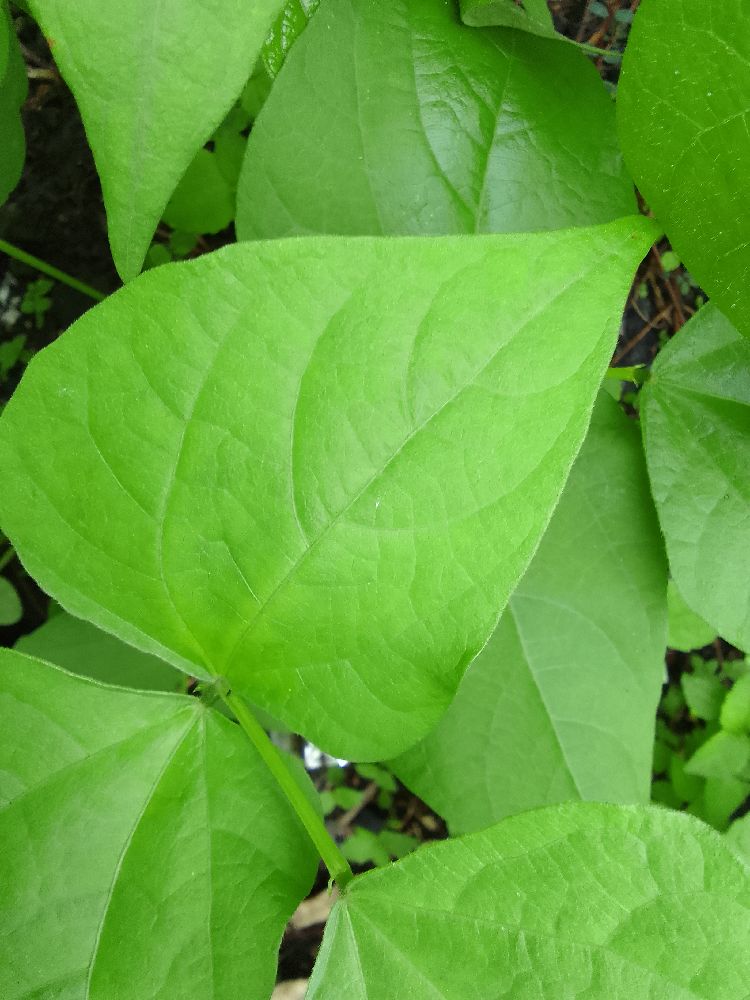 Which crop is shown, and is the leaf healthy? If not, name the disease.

common bean, healthy
